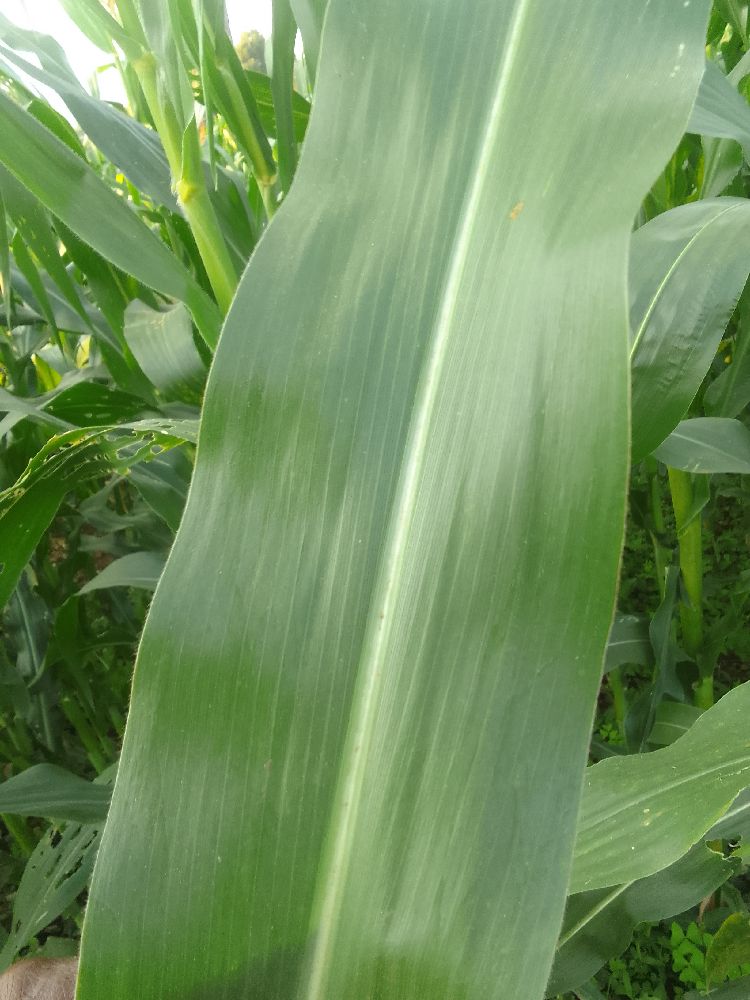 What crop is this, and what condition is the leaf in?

maize, healthy
